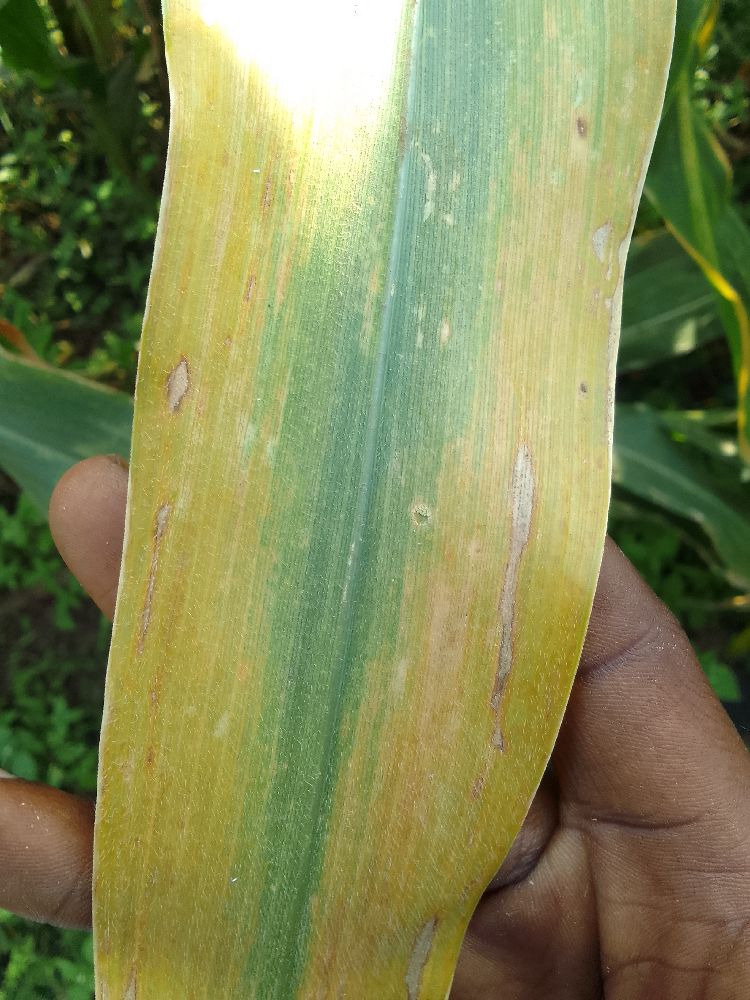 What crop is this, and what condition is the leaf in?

maize, maize lethal necrosis
